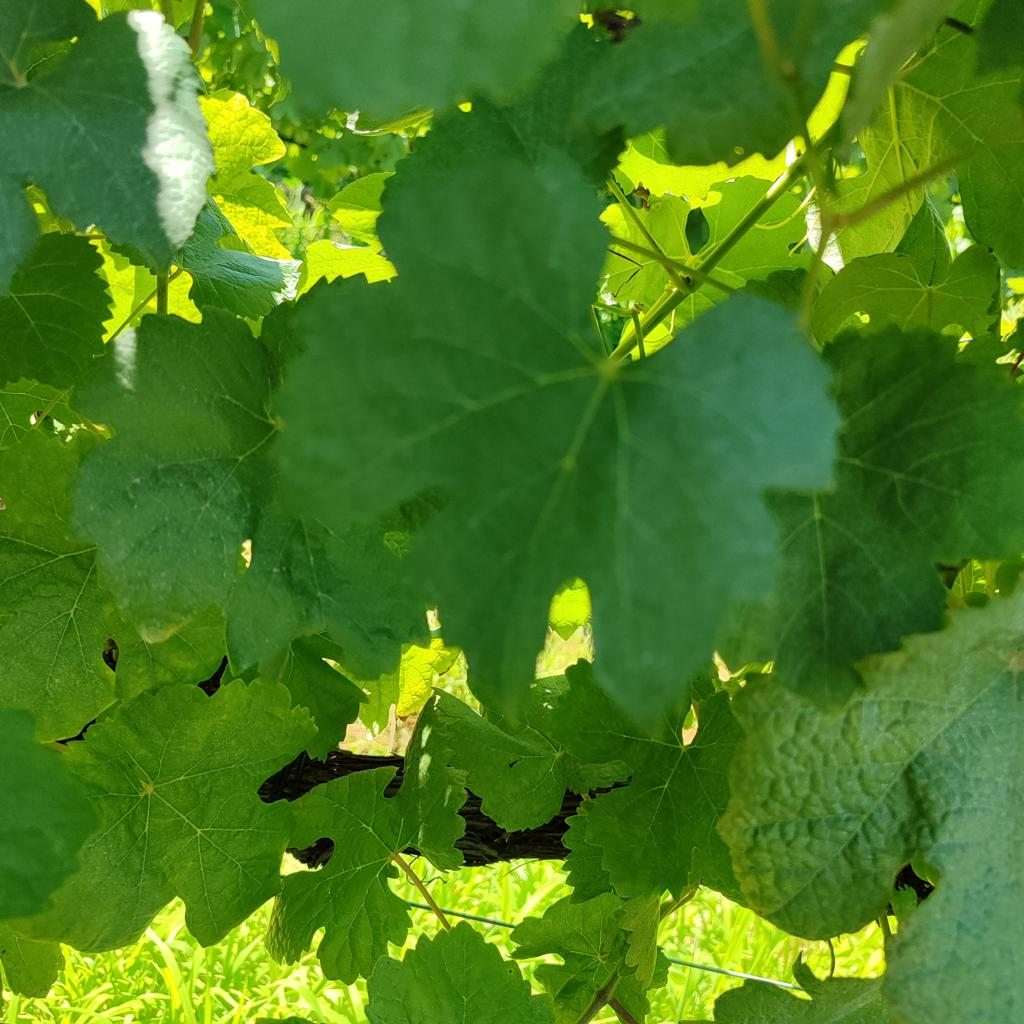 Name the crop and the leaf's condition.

grapevine, healthy
